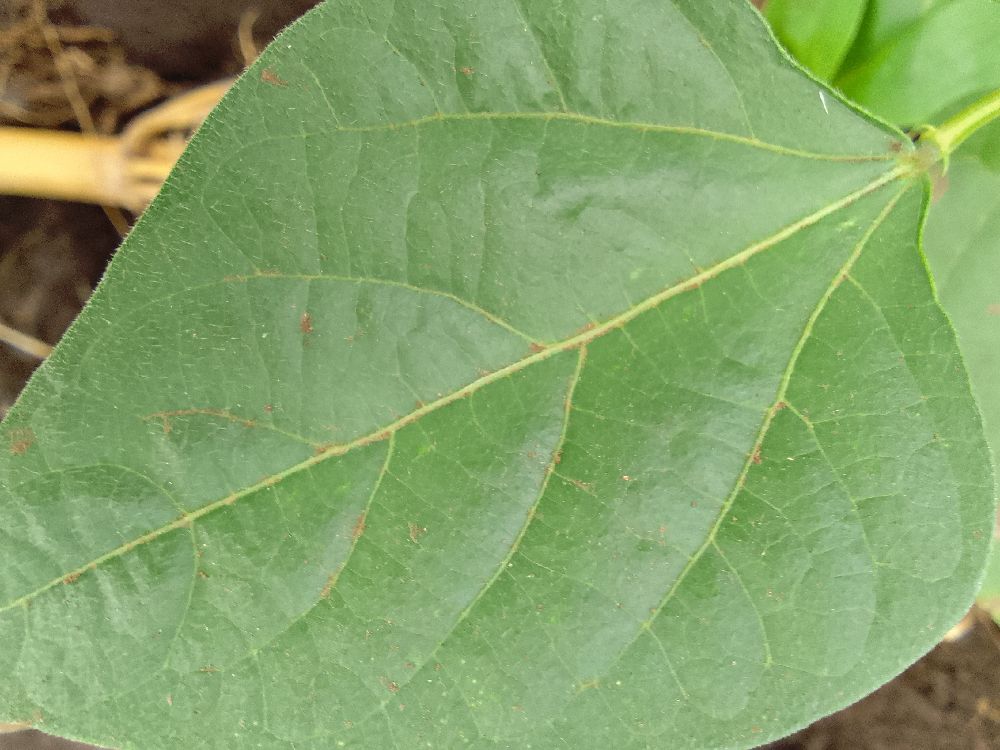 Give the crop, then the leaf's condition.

common bean, healthy
